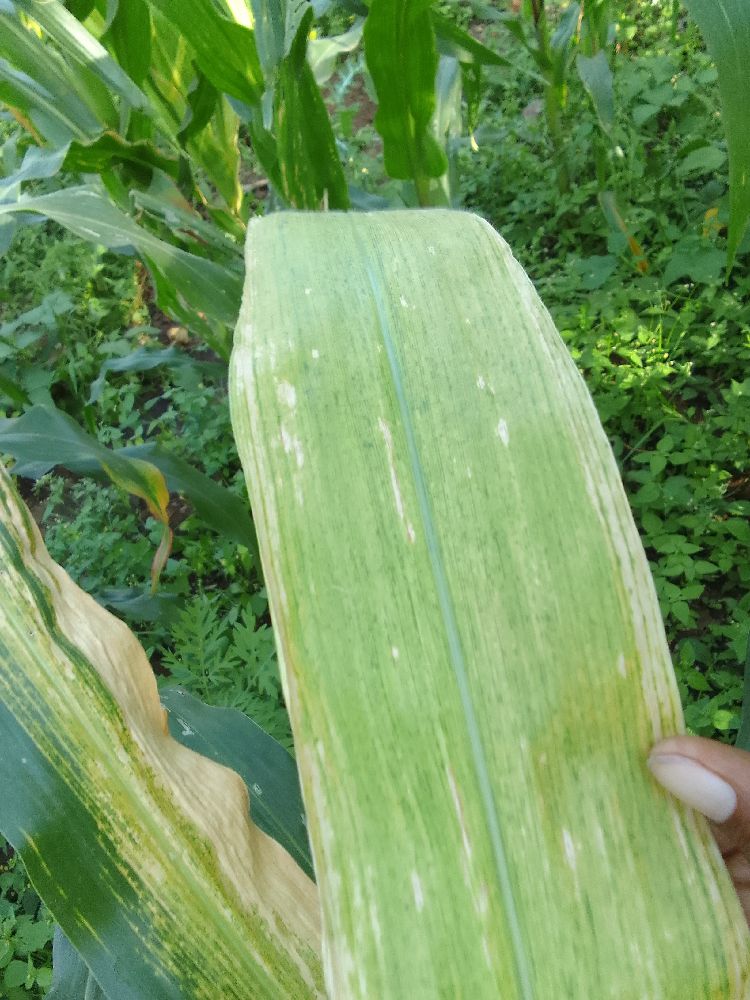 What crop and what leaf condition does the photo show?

maize, maize lethal necrosis
